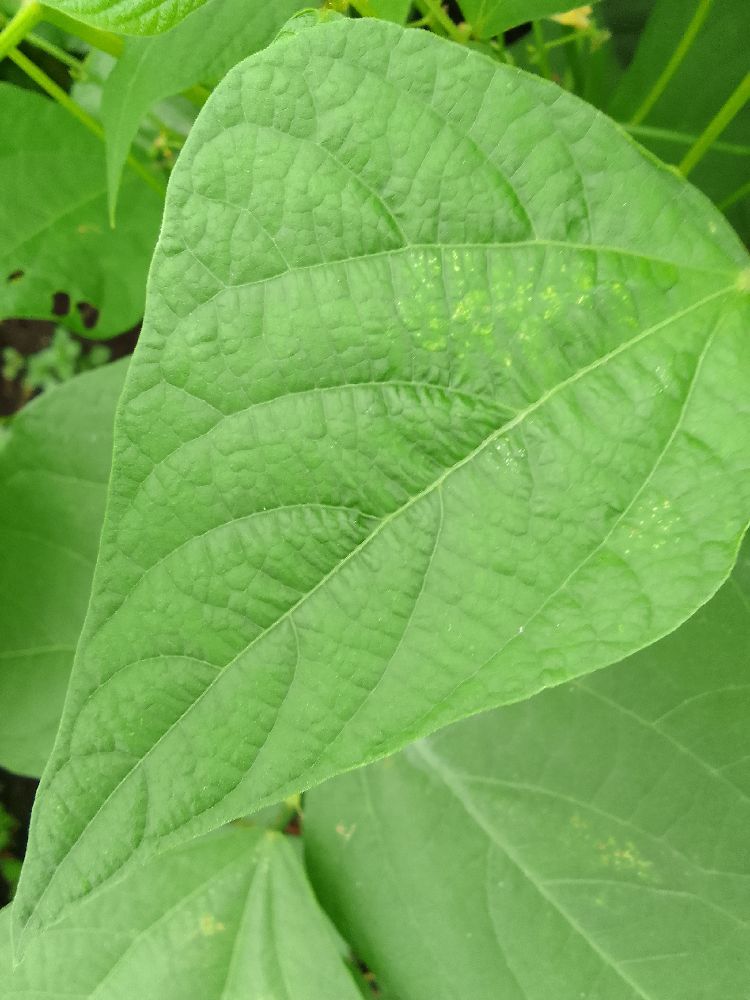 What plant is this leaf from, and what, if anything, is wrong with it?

common bean, healthy
